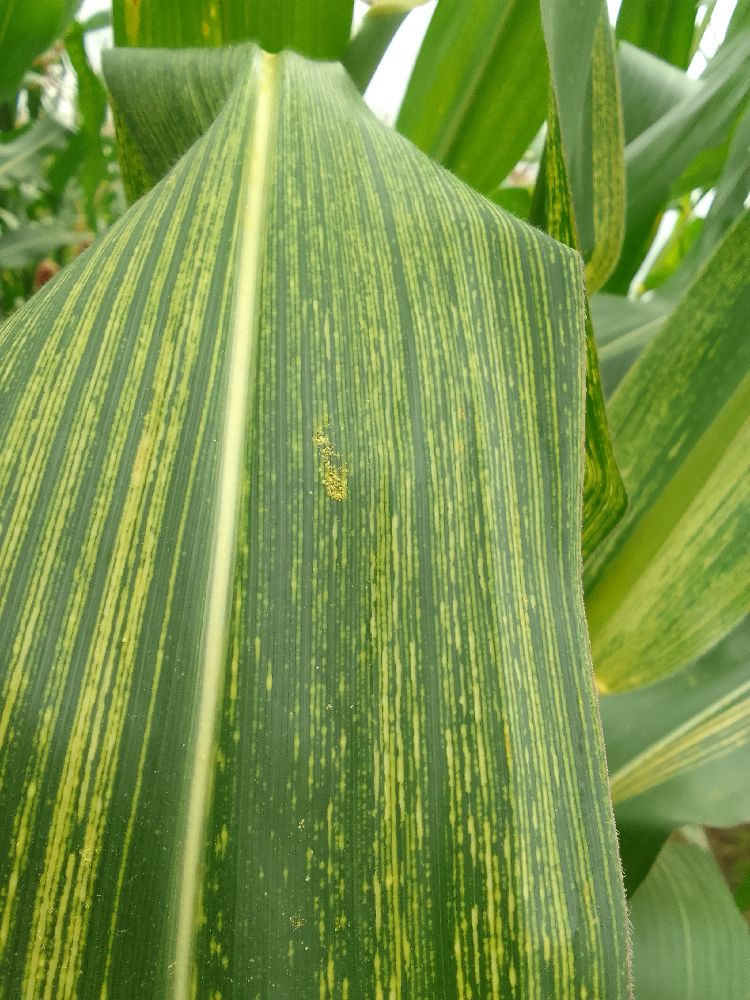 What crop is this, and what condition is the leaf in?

maize, maize streak virus
